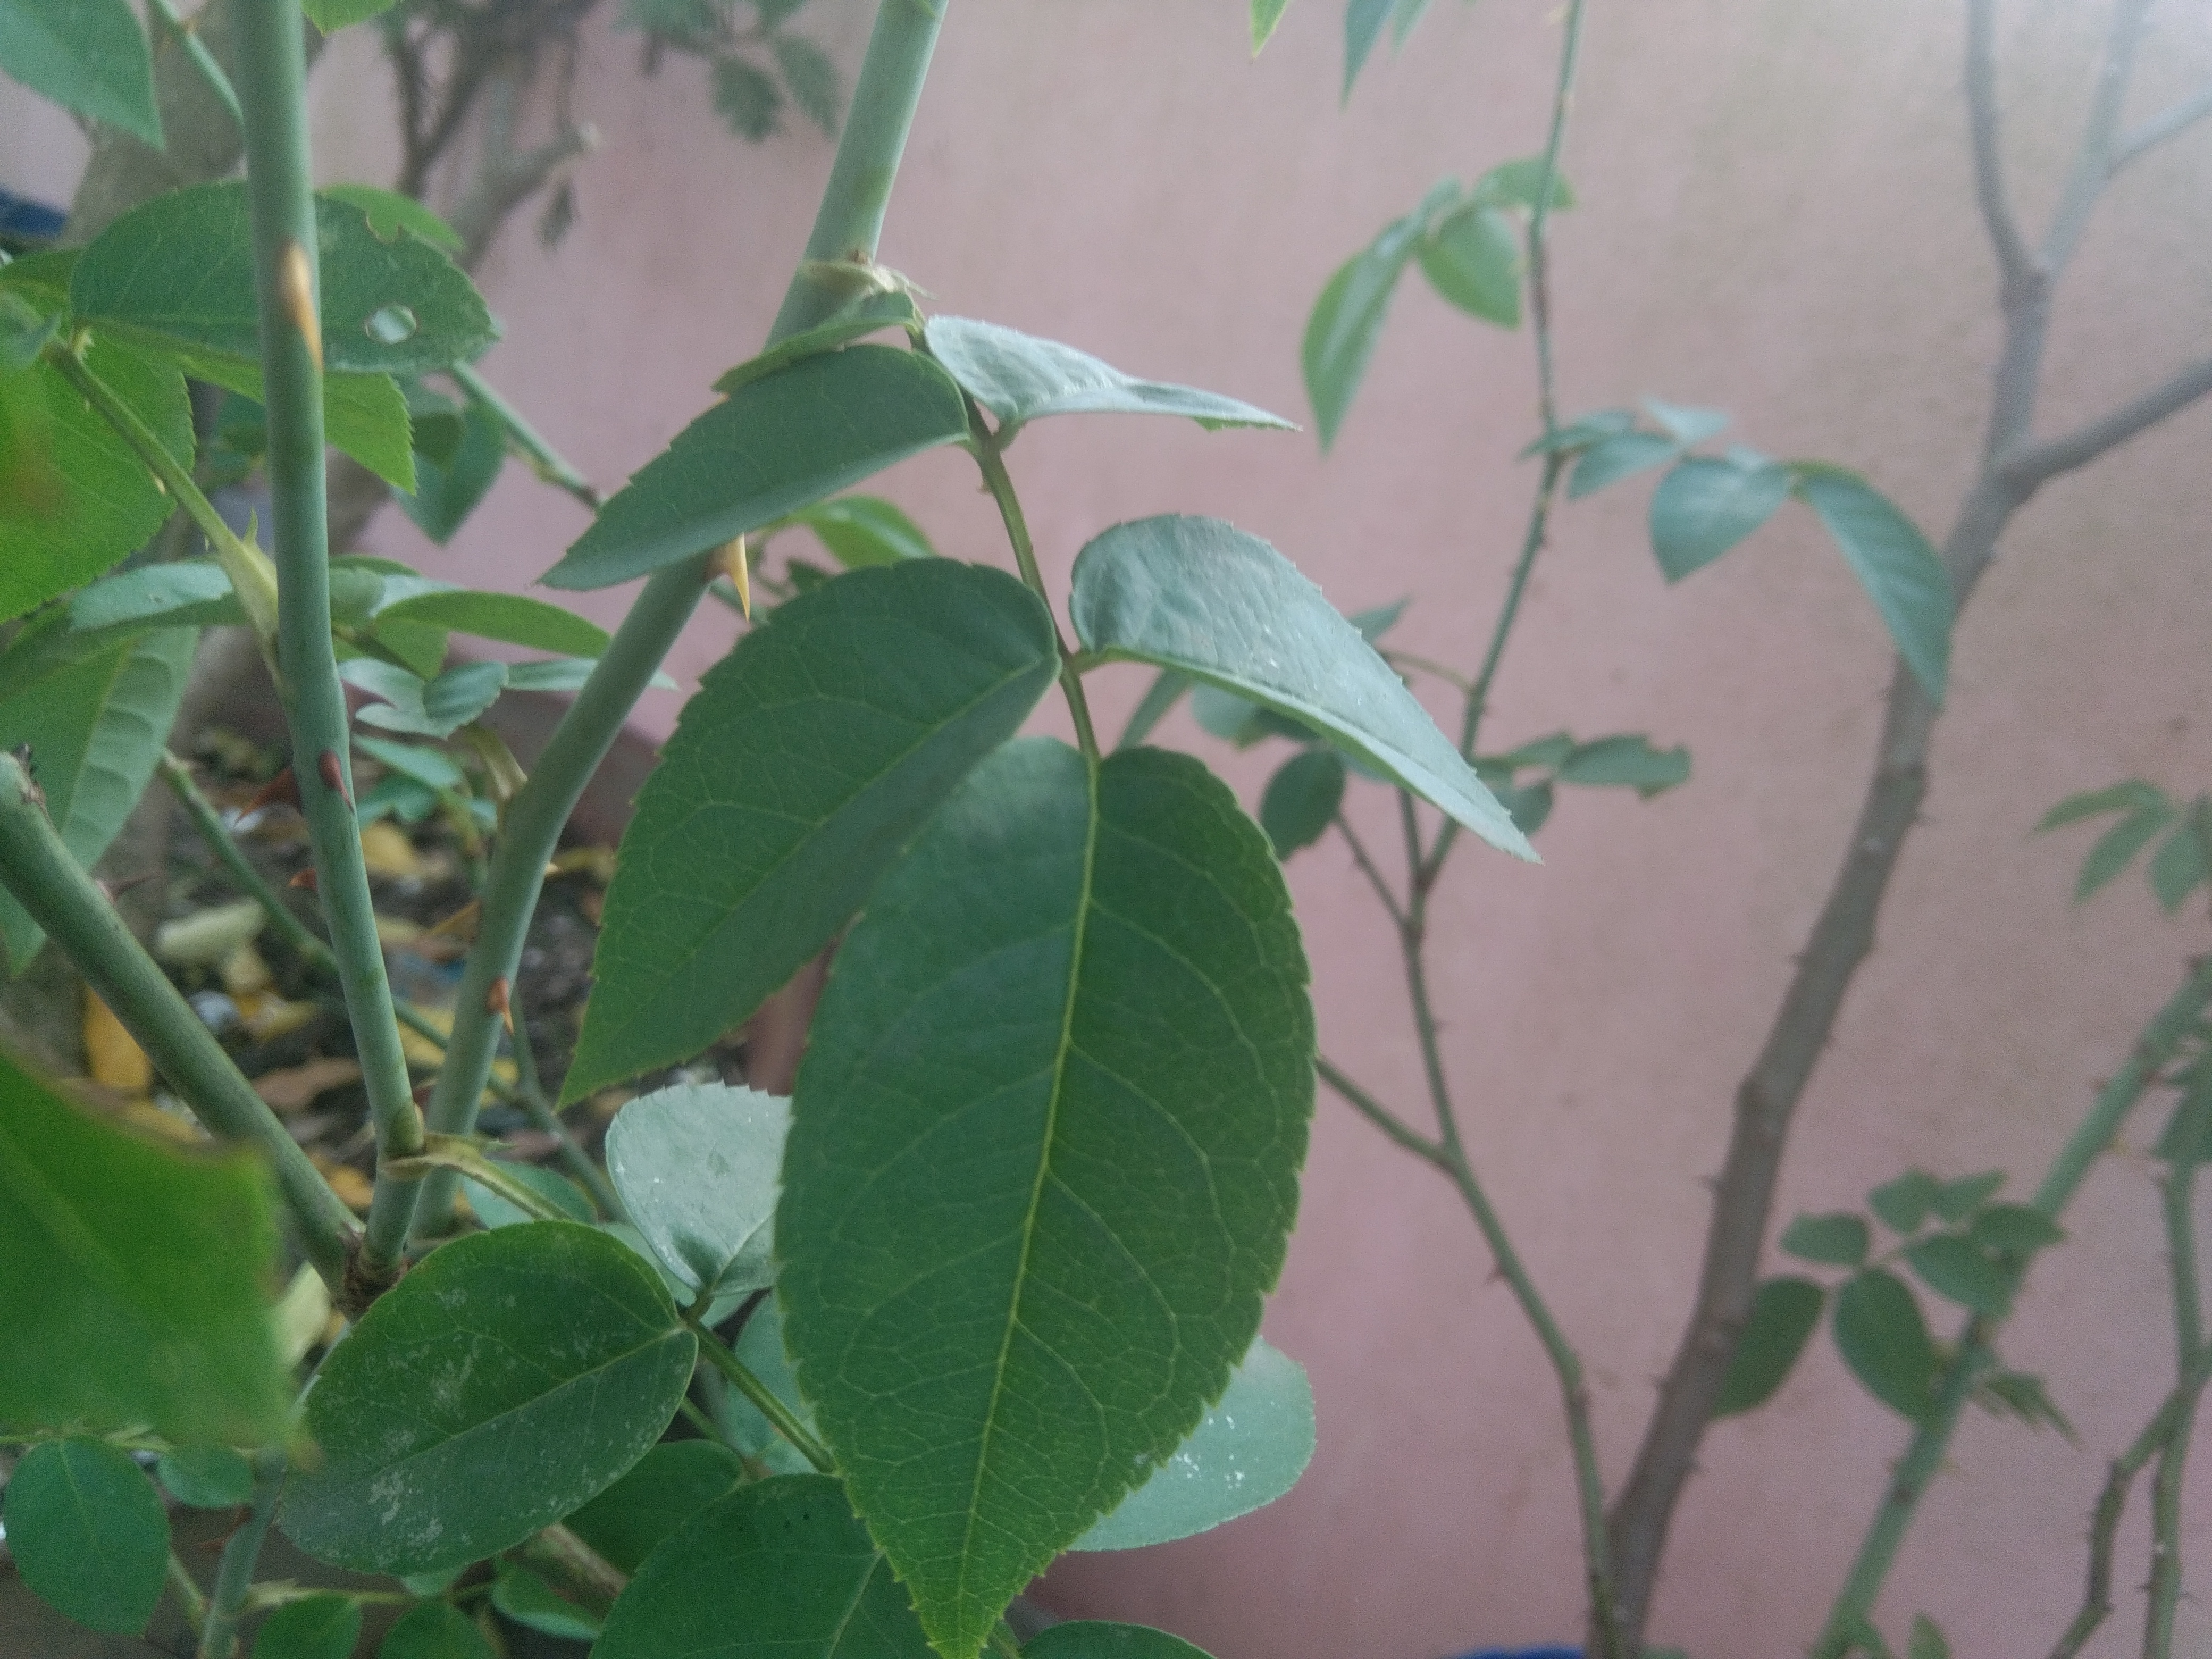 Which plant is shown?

rose
